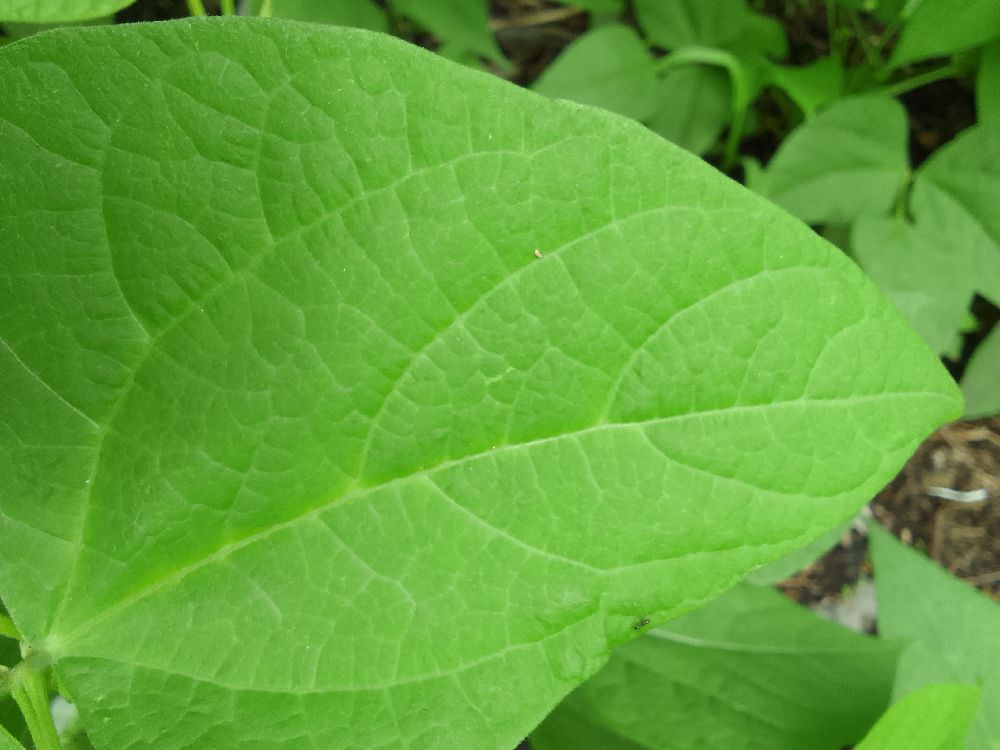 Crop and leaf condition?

common bean, healthy
